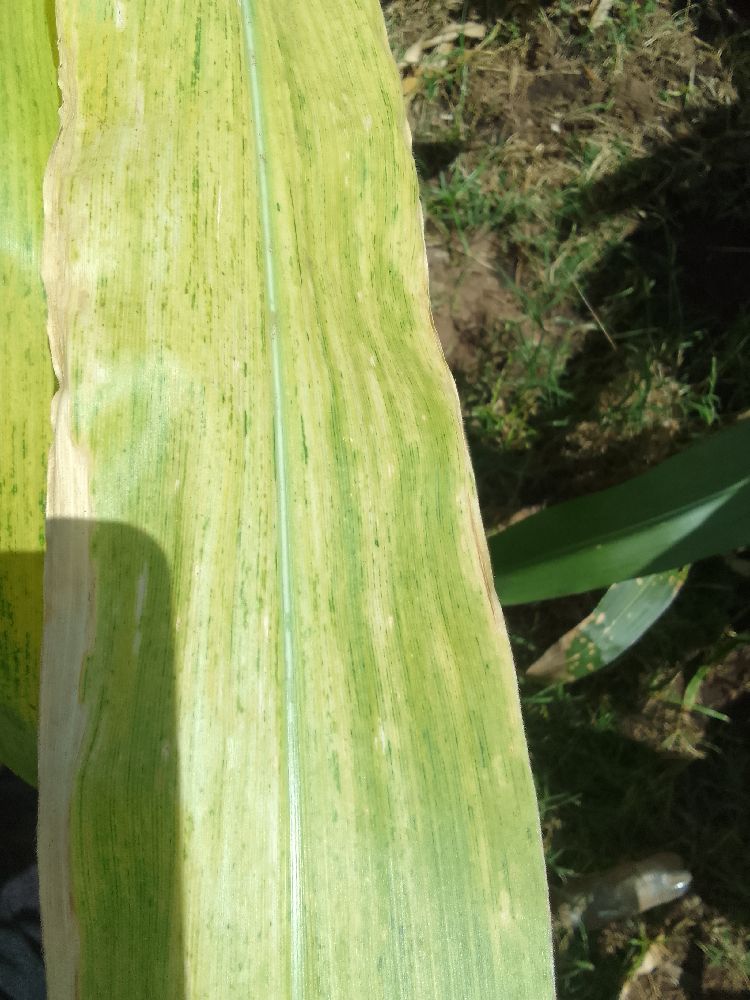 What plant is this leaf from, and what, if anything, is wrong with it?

maize, maize lethal necrosis
